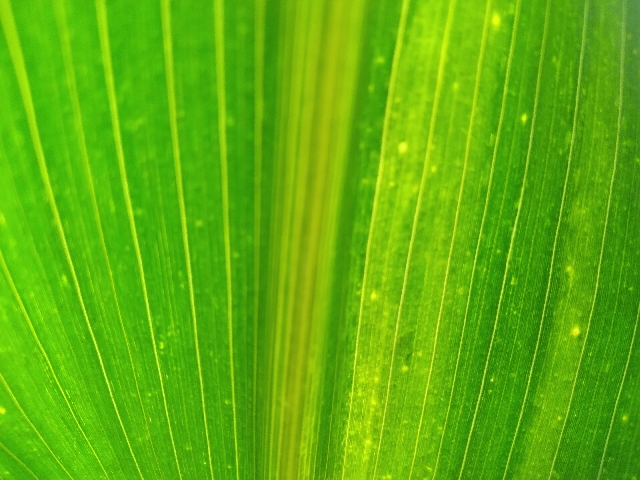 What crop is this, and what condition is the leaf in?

maize, maize lethal necrosis
